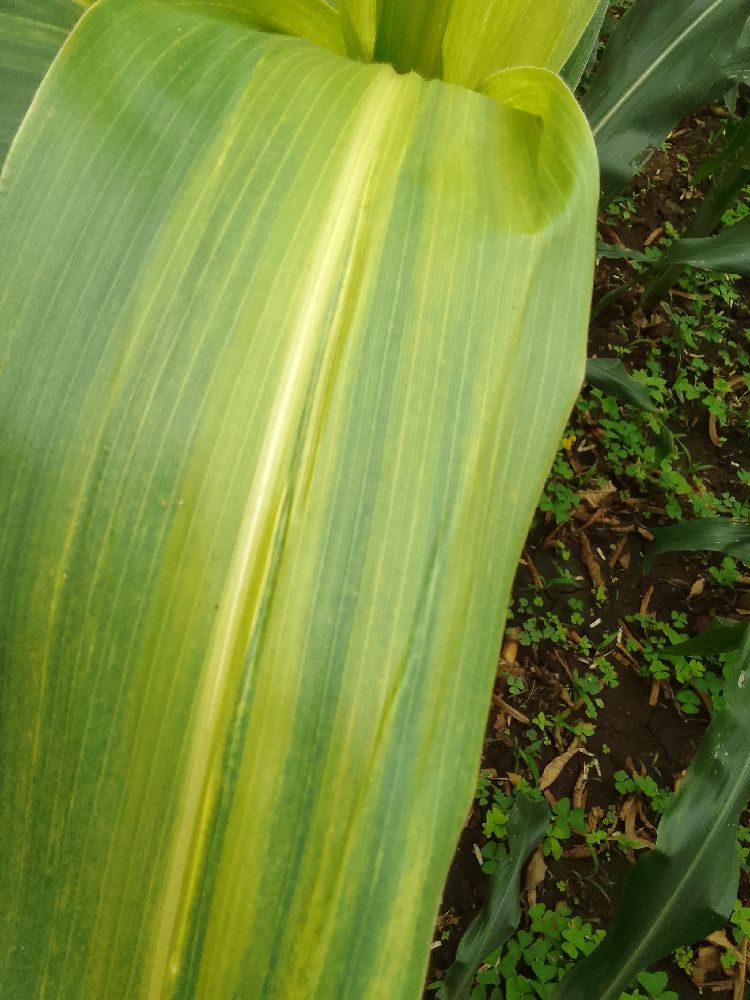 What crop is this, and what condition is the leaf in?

maize, maize lethal necrosis
